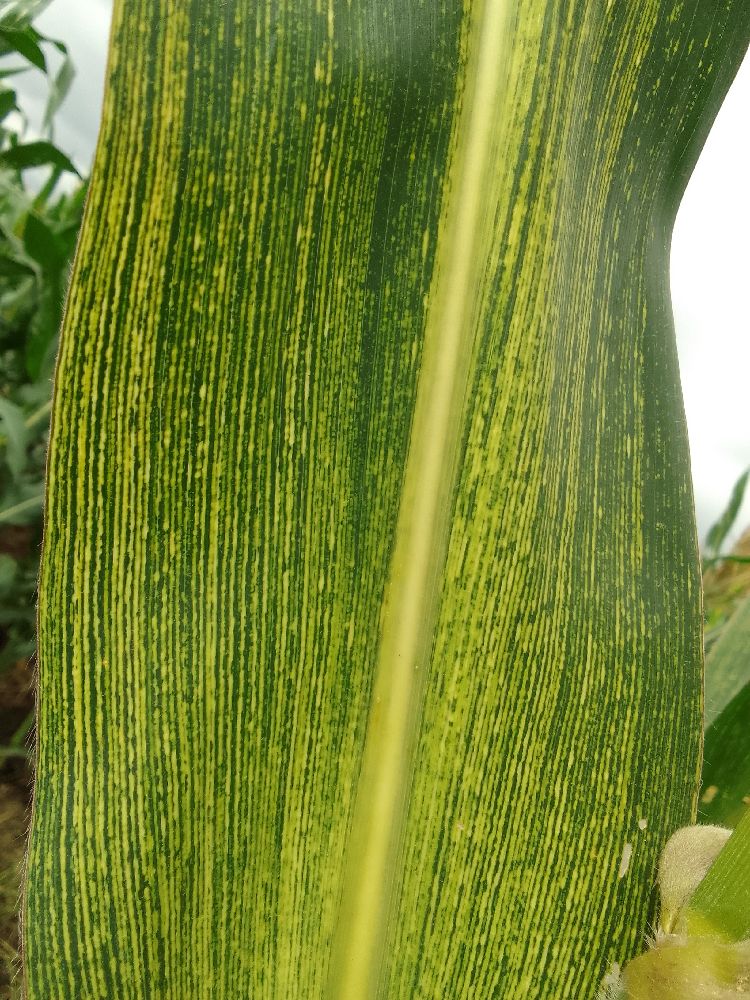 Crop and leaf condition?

maize, maize streak virus
